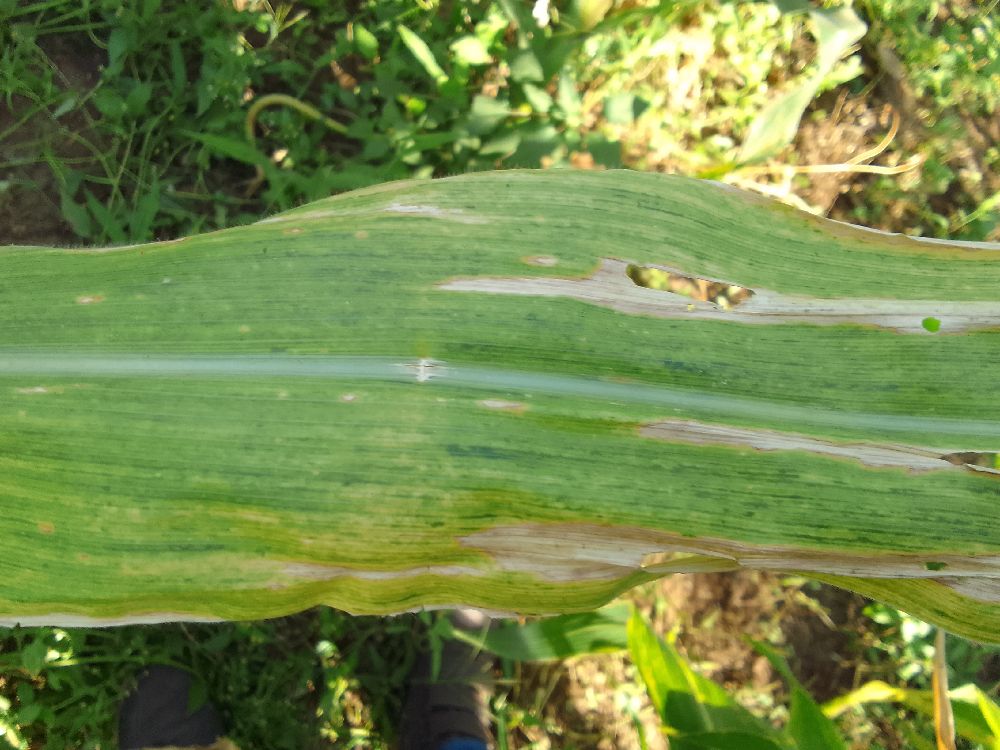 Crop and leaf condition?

maize, maize lethal necrosis
